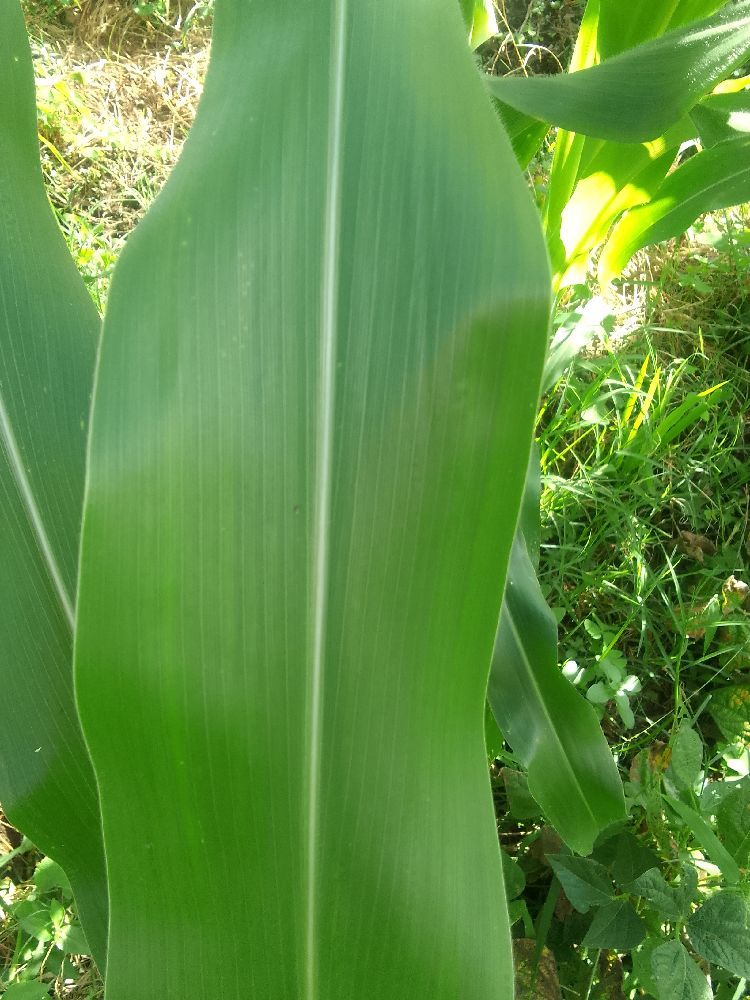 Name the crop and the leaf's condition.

maize, healthy
